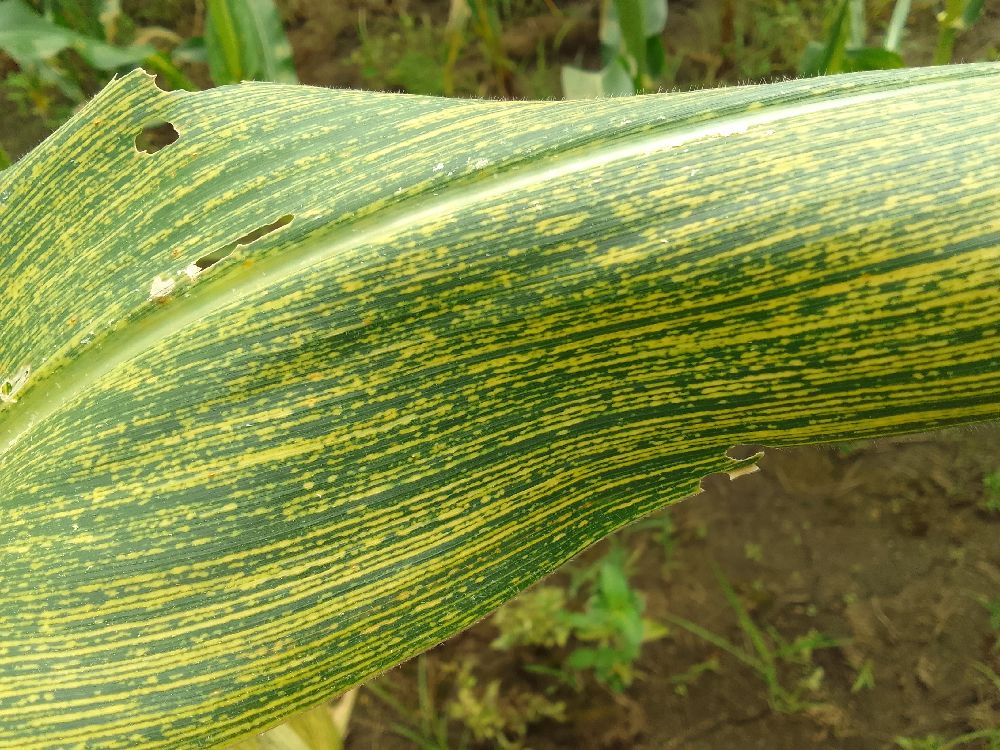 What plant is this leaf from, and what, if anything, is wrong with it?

maize, maize streak virus
